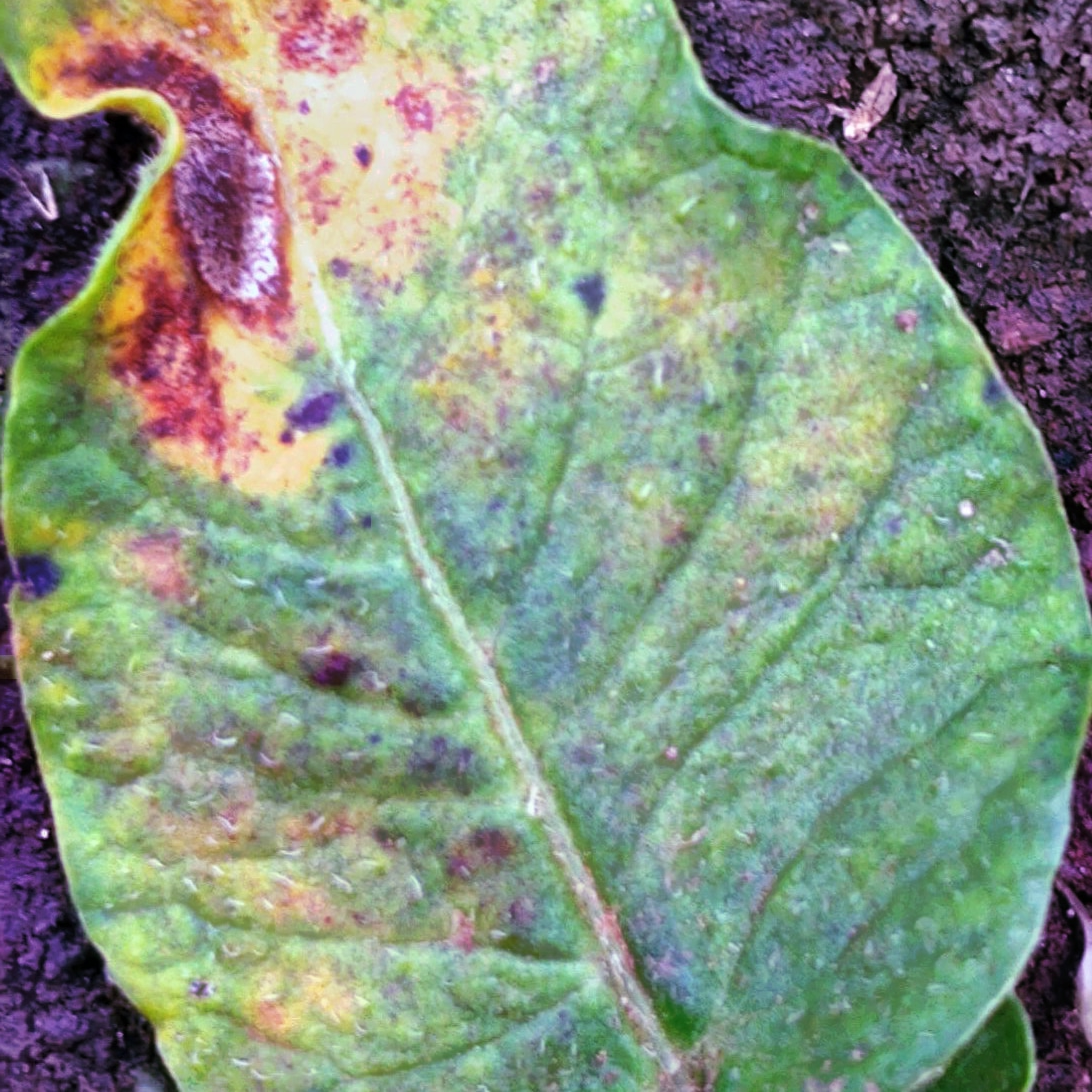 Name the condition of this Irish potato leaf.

late blight
